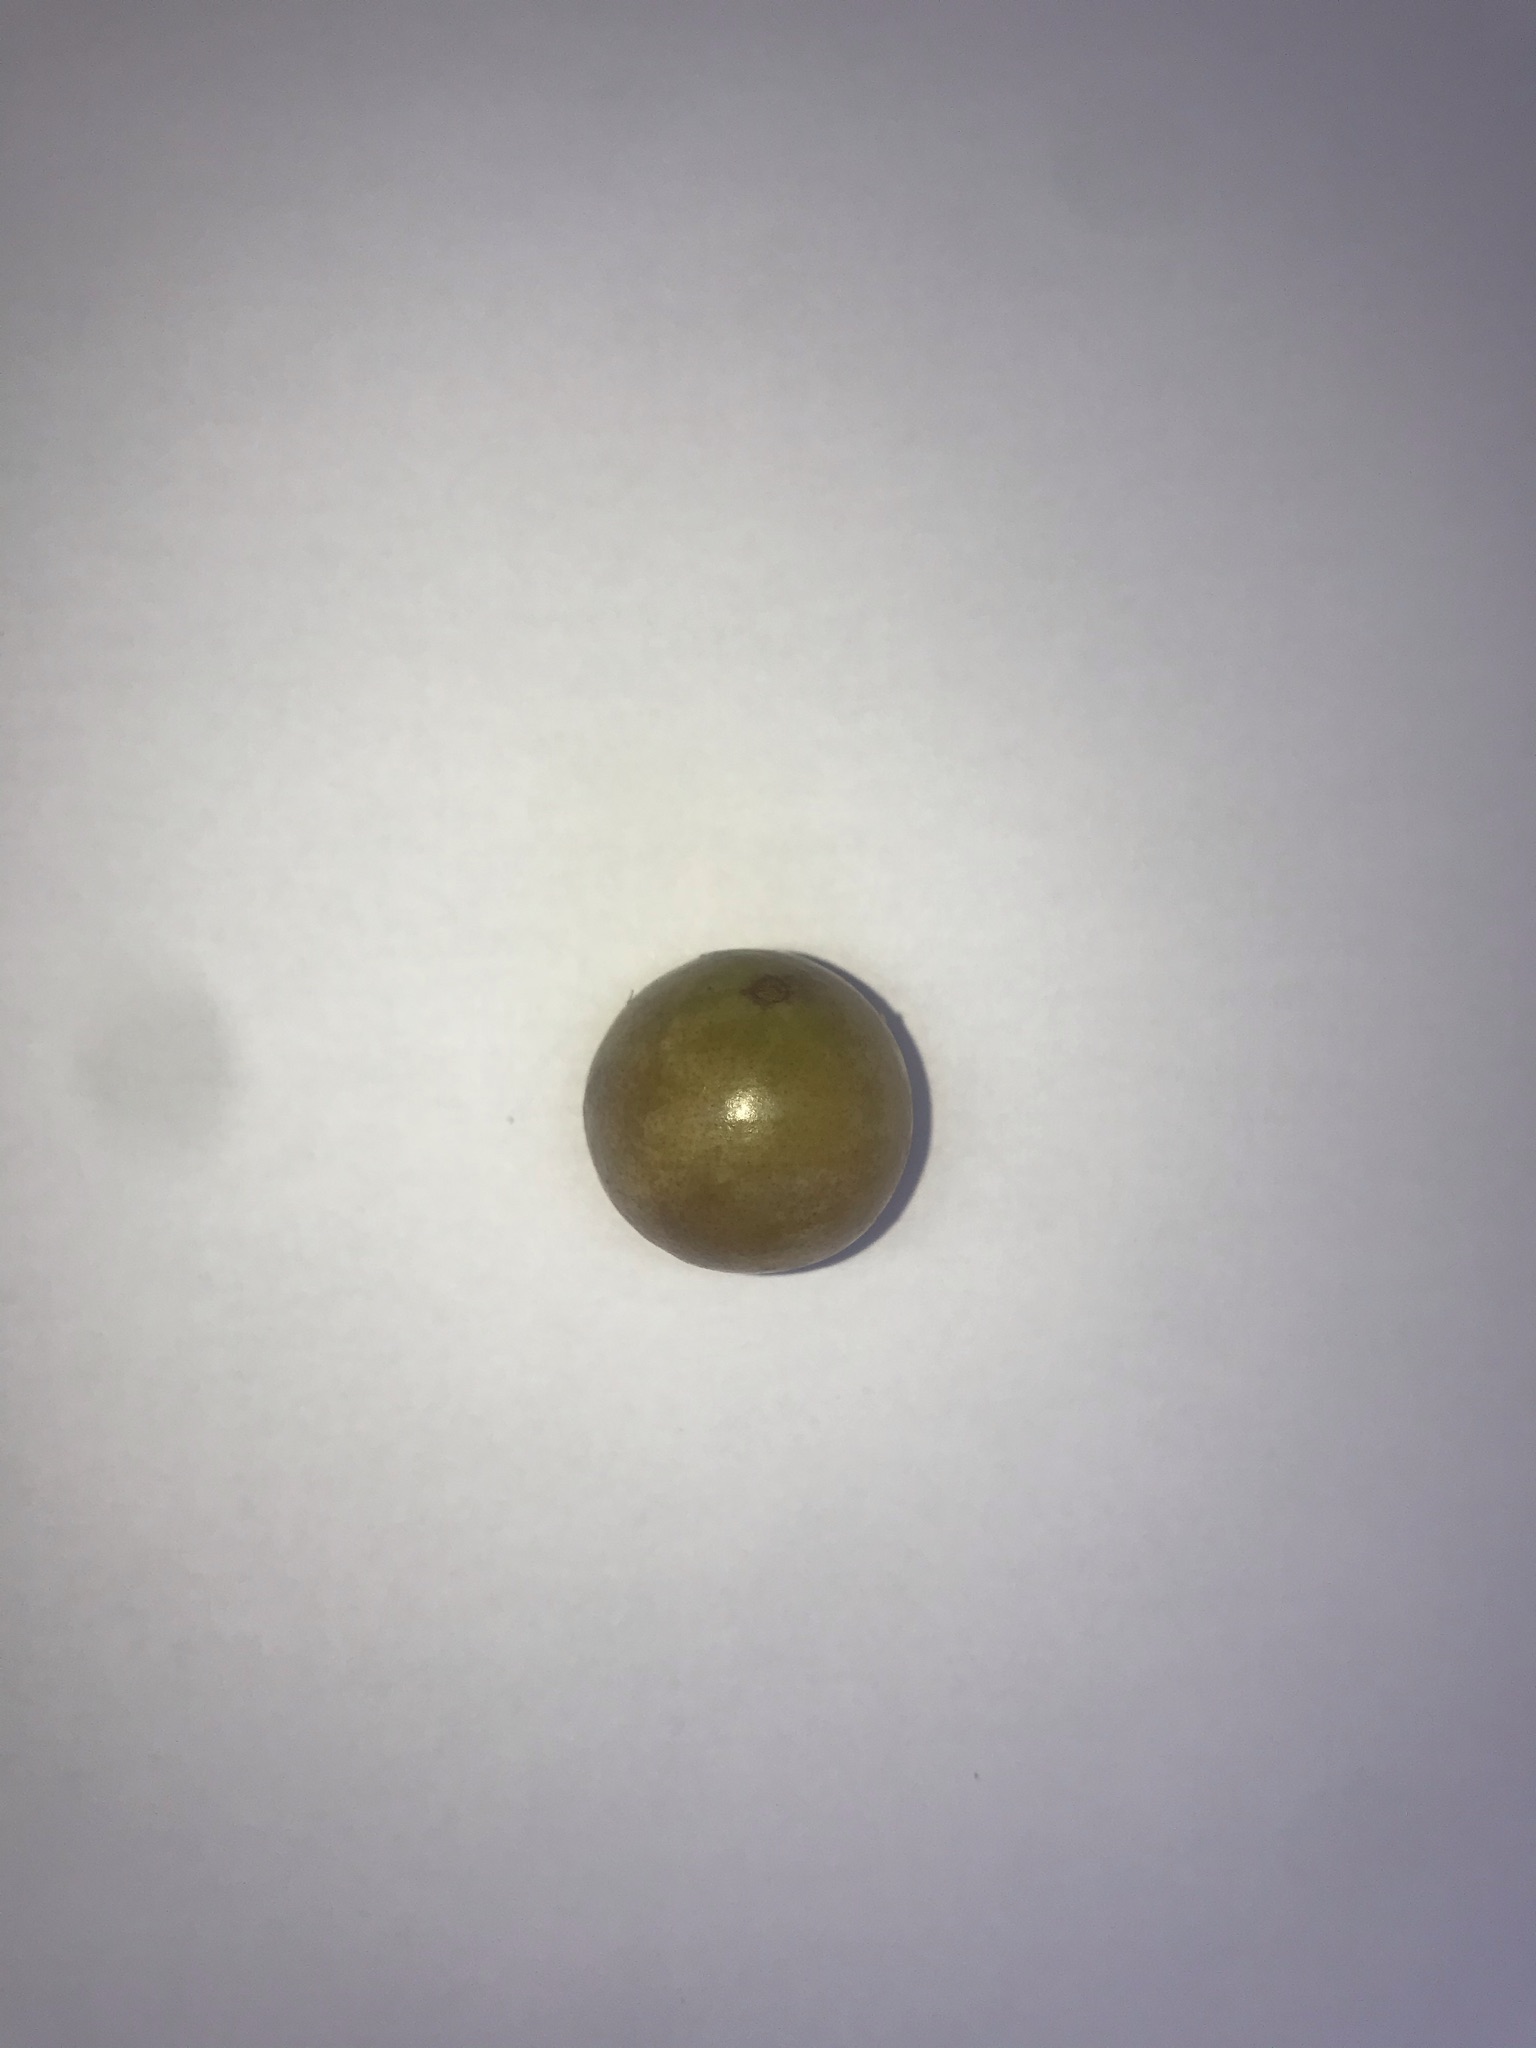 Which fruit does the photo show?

gabiroba
